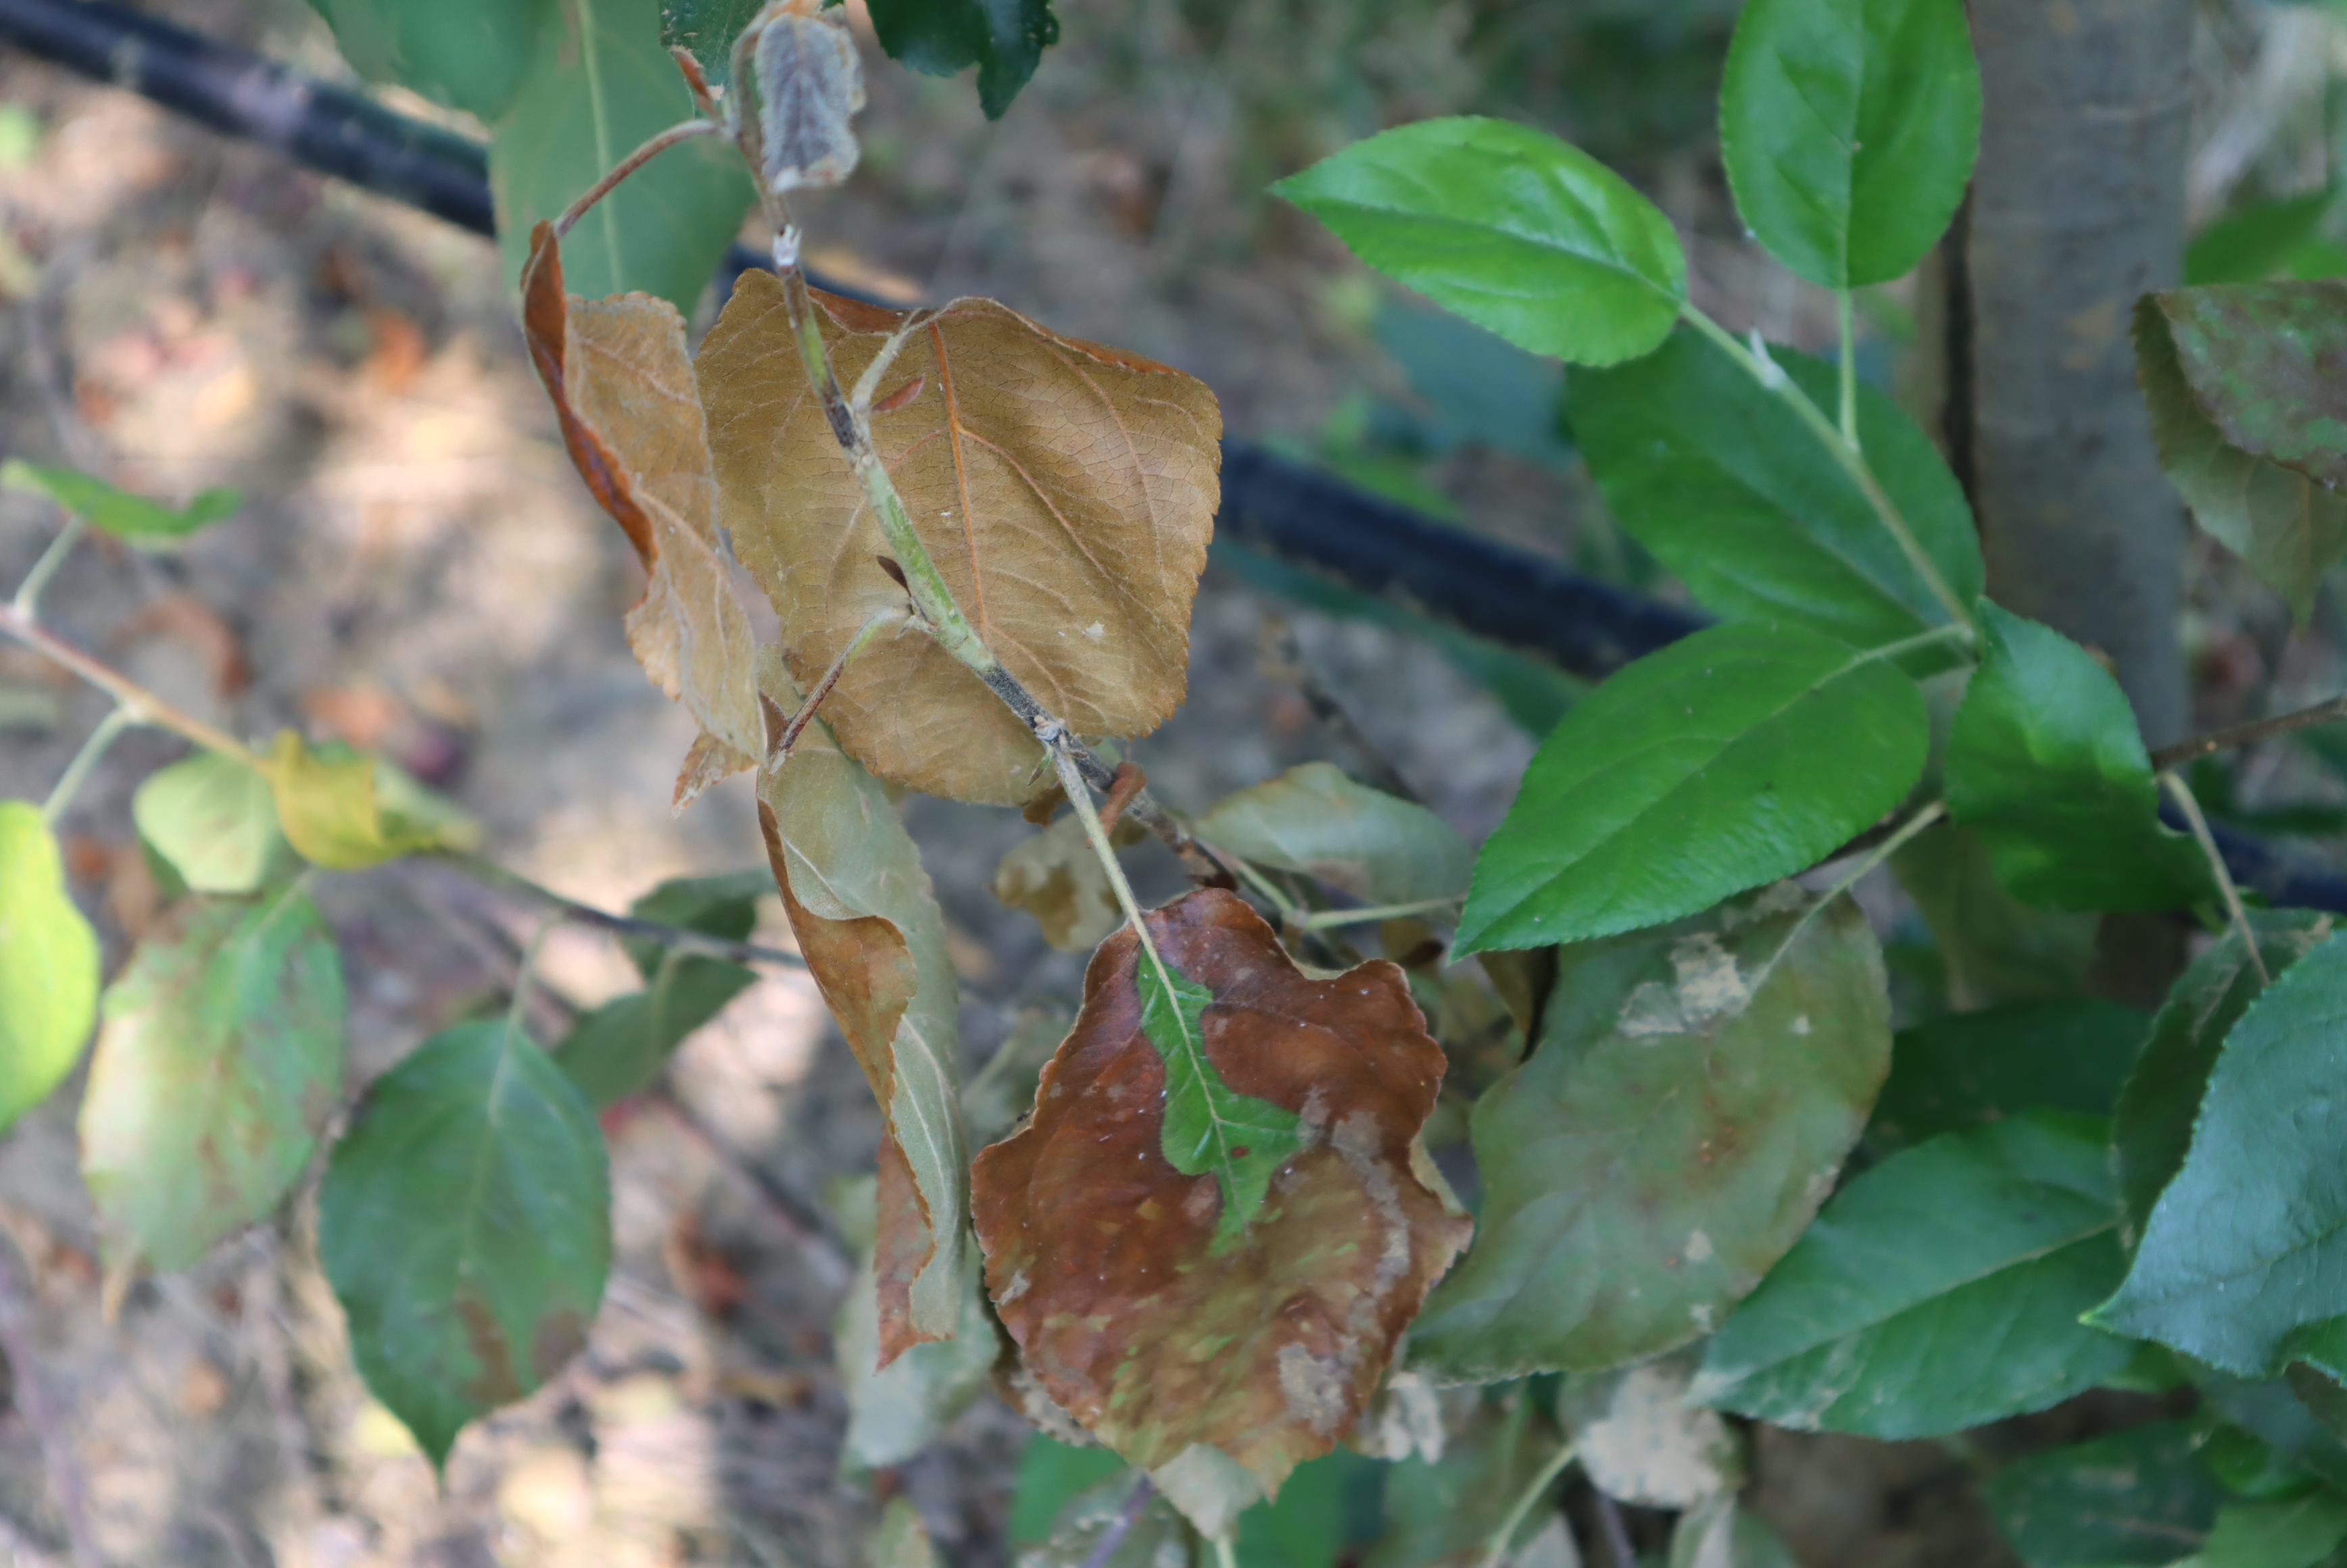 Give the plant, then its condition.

apple, fire blight
